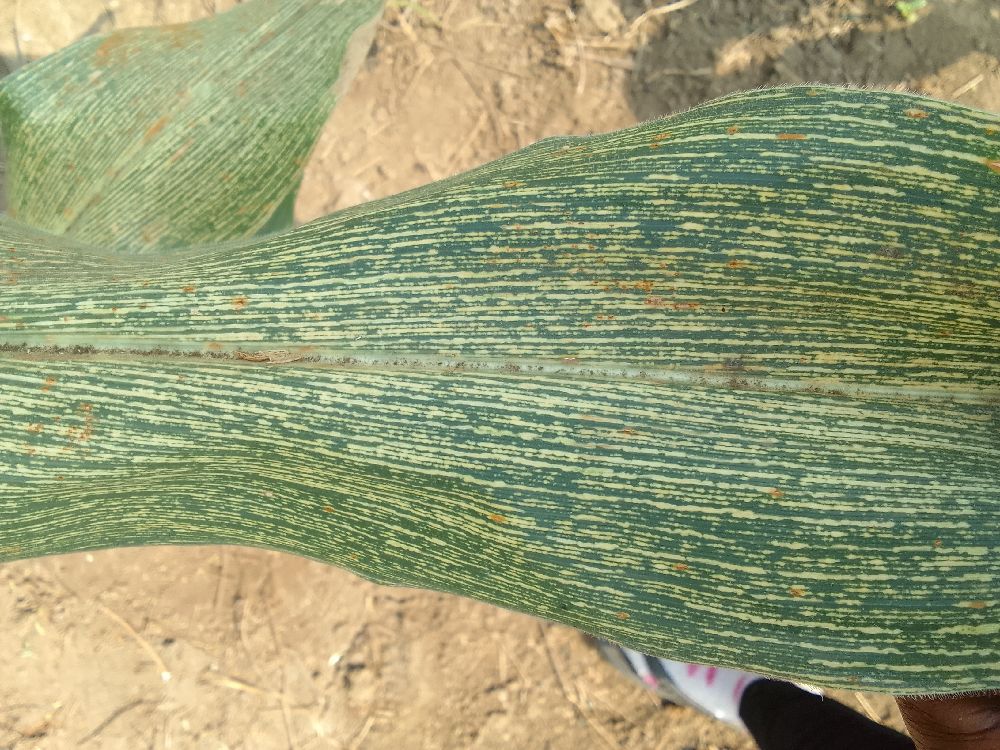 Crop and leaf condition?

maize, maize streak virus
